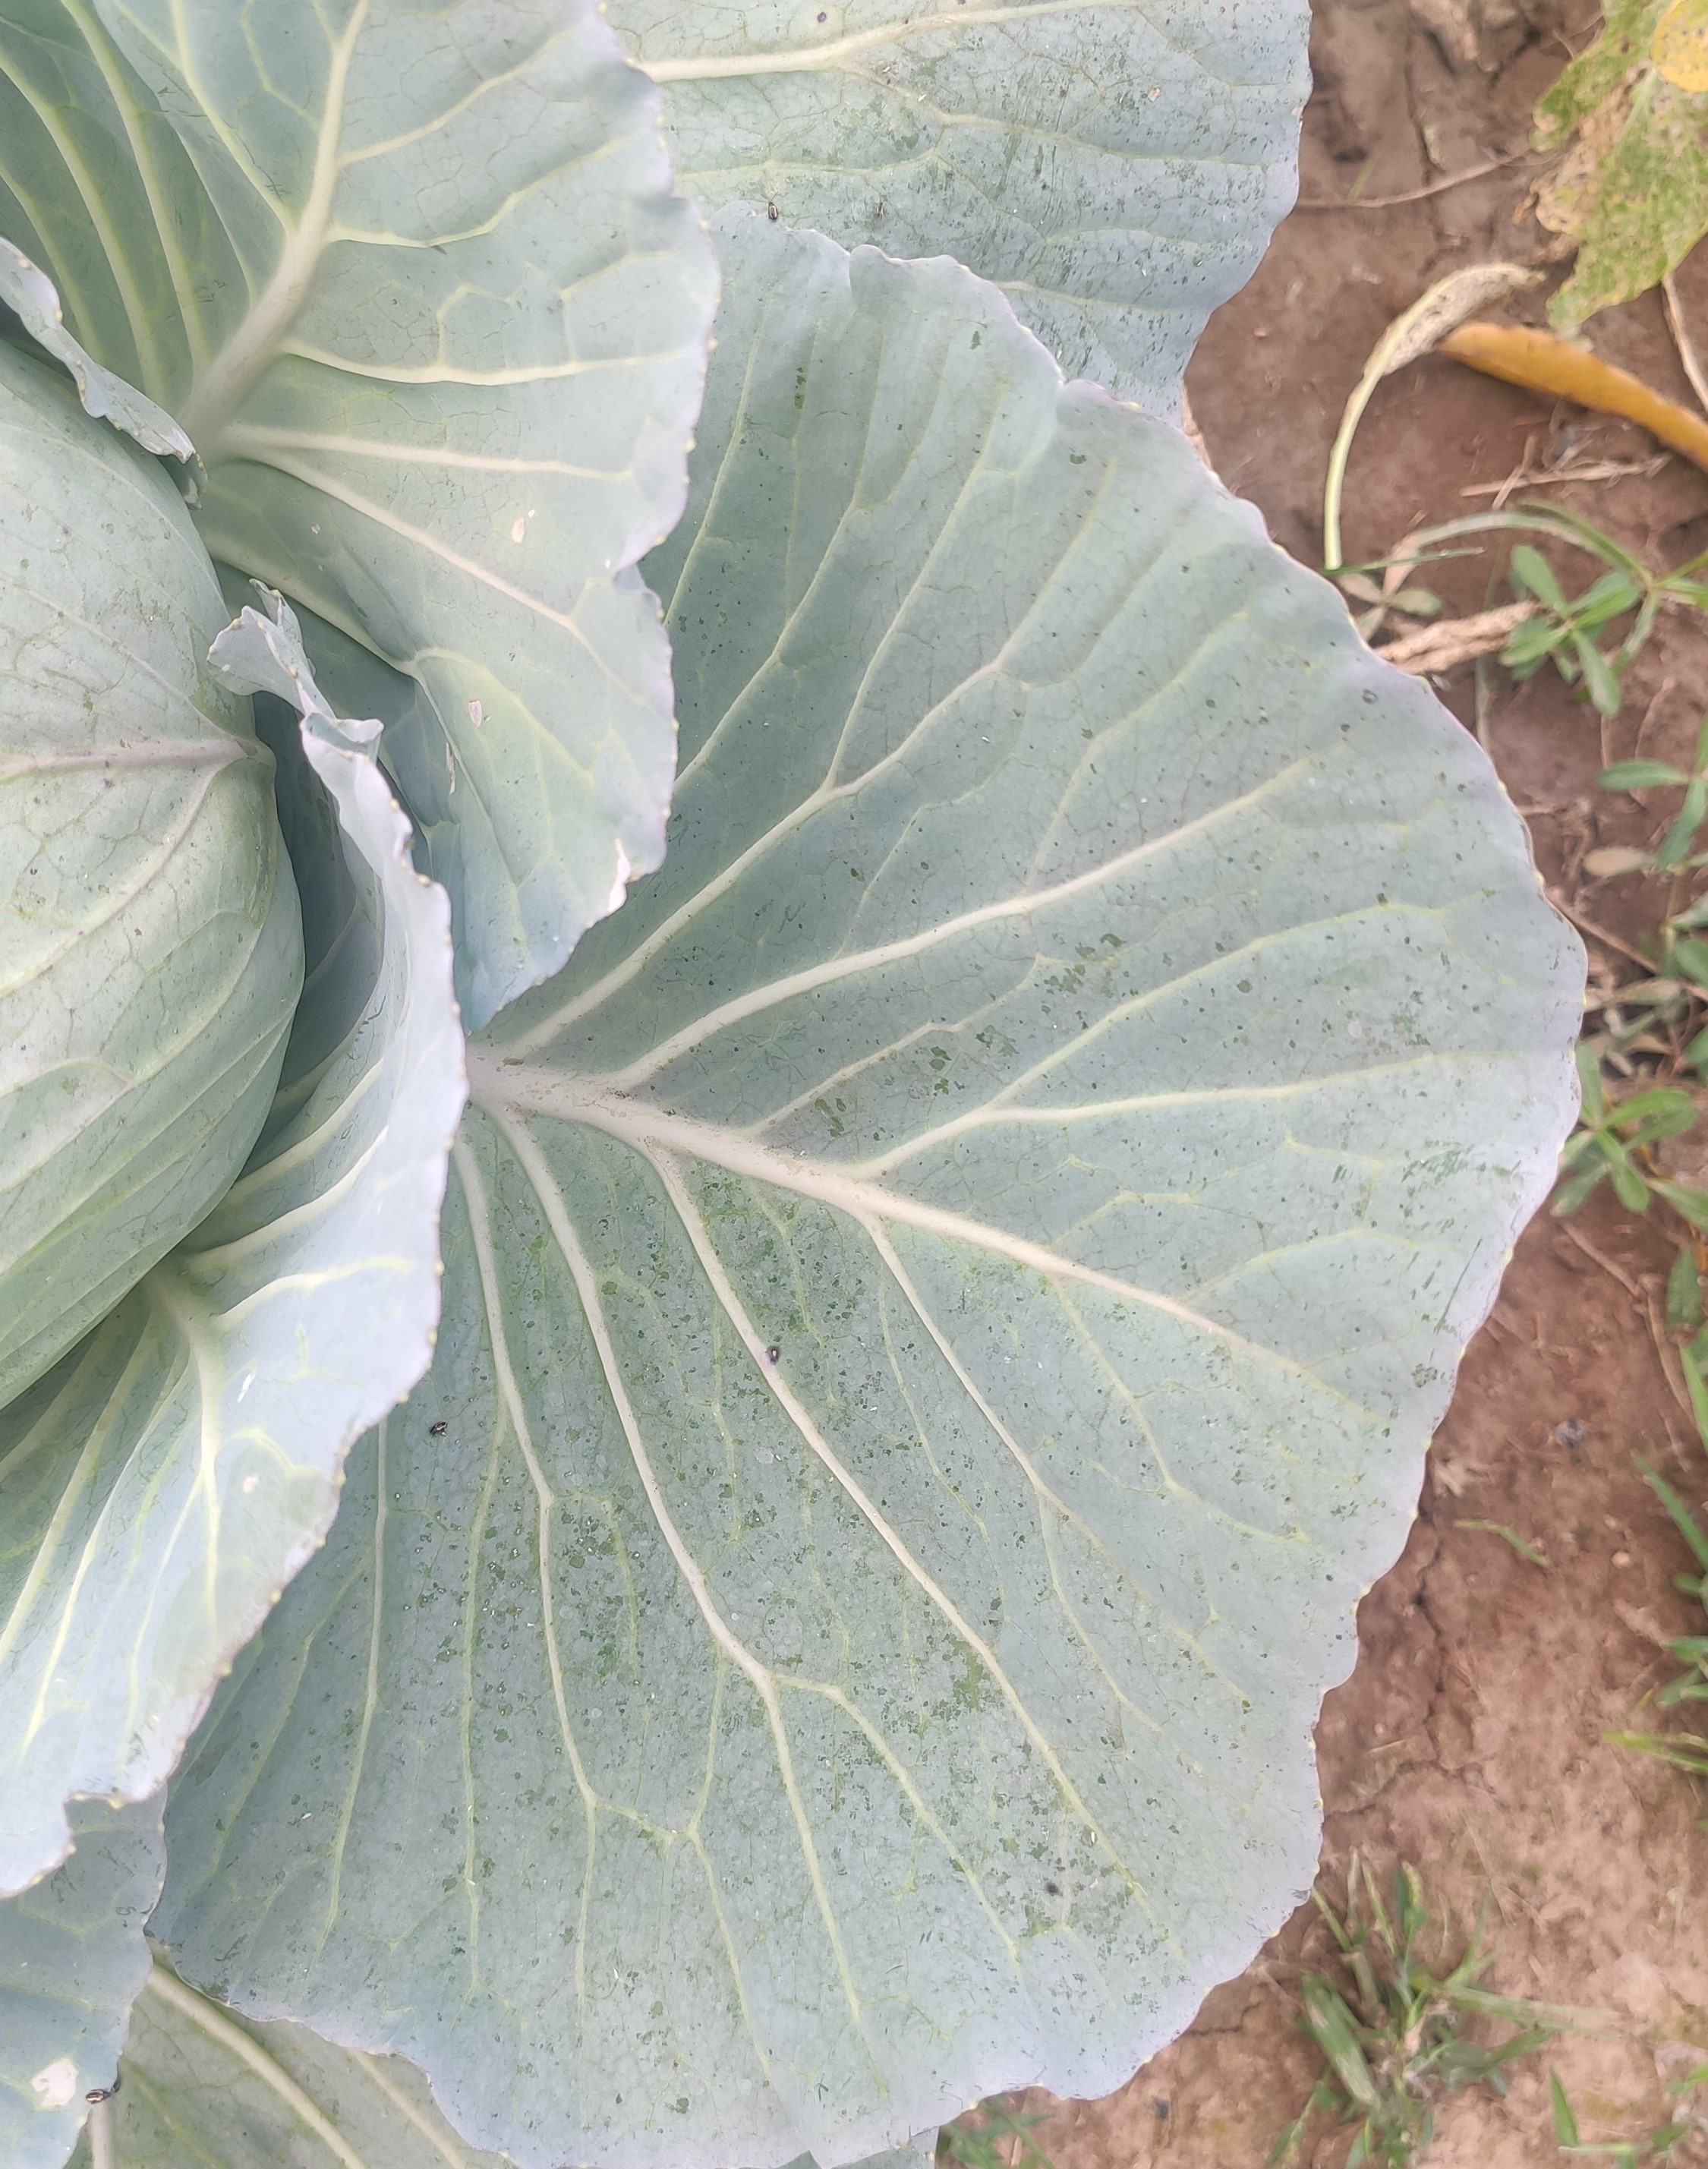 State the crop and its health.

cabbage, healthy
